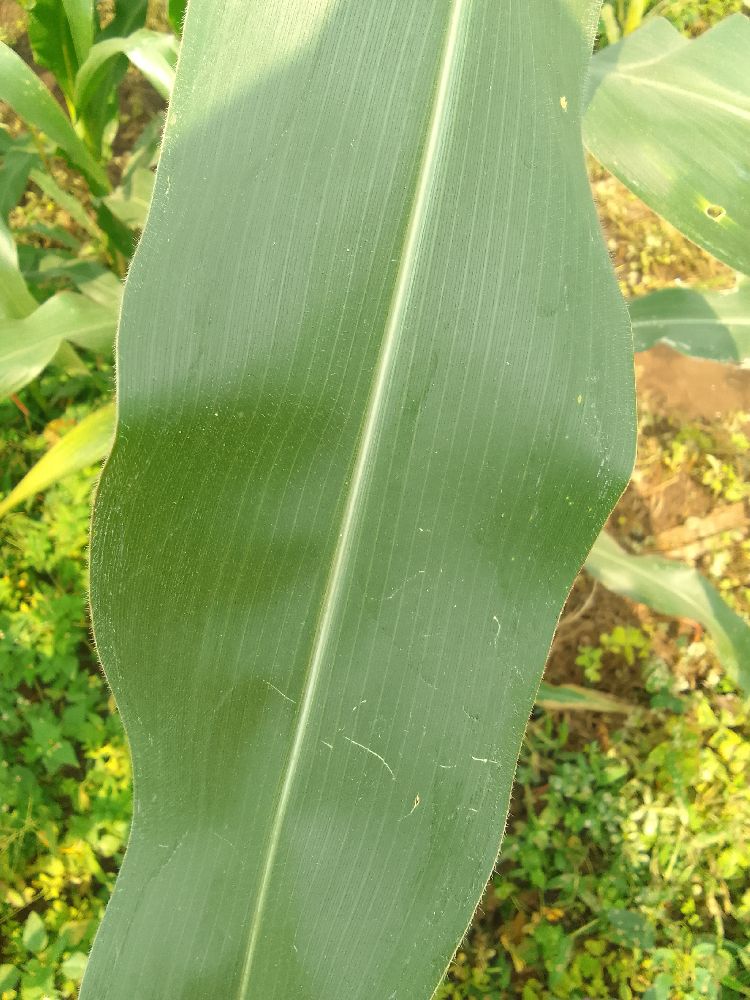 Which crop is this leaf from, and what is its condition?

maize, healthy
